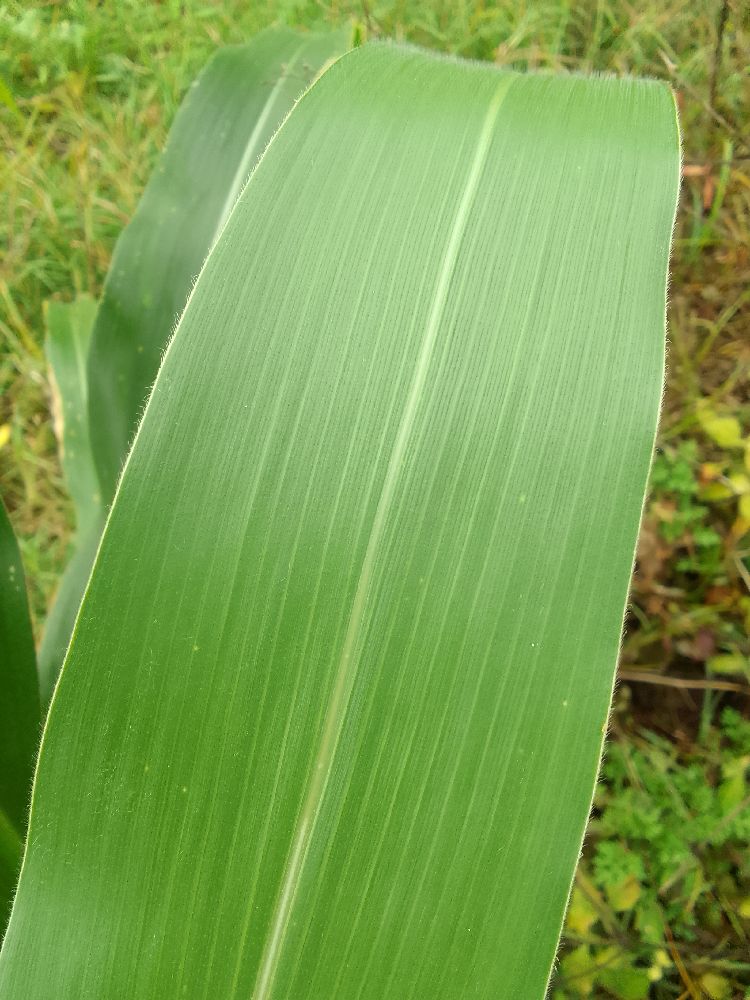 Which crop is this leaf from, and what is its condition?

maize, healthy
